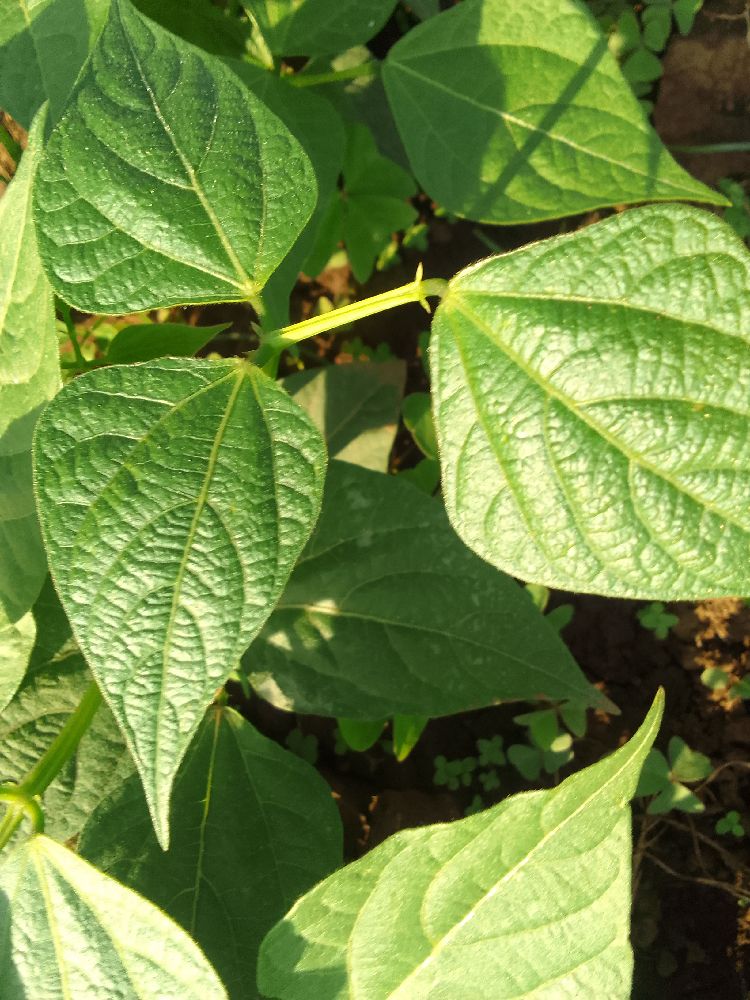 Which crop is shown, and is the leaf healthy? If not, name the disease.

common bean, healthy
